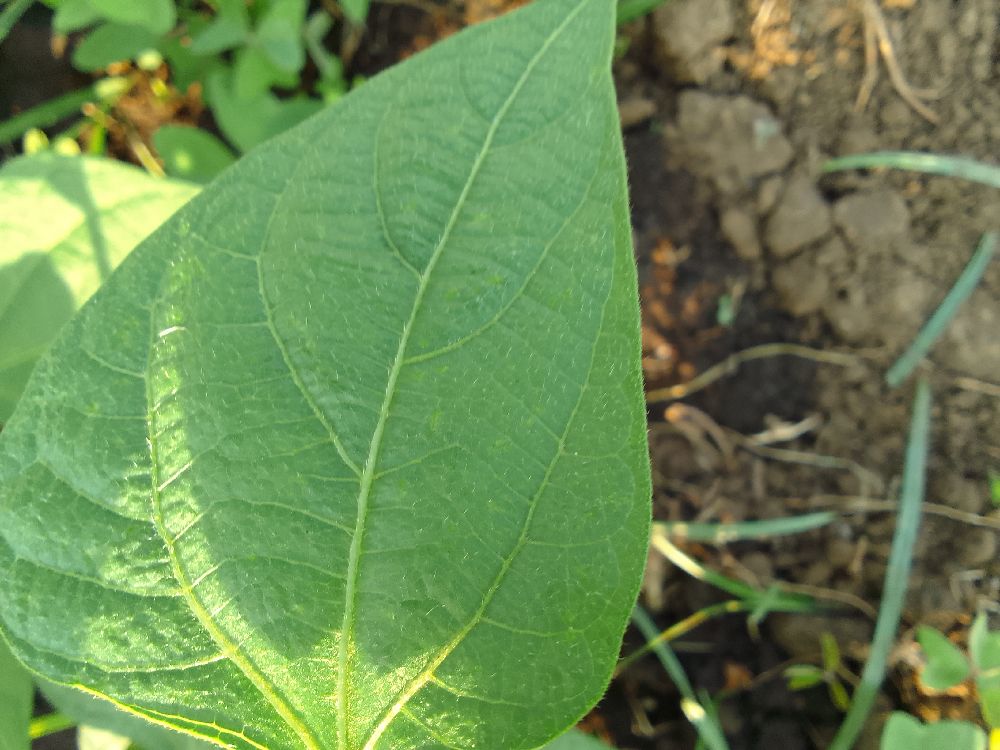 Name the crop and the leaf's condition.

common bean, healthy
